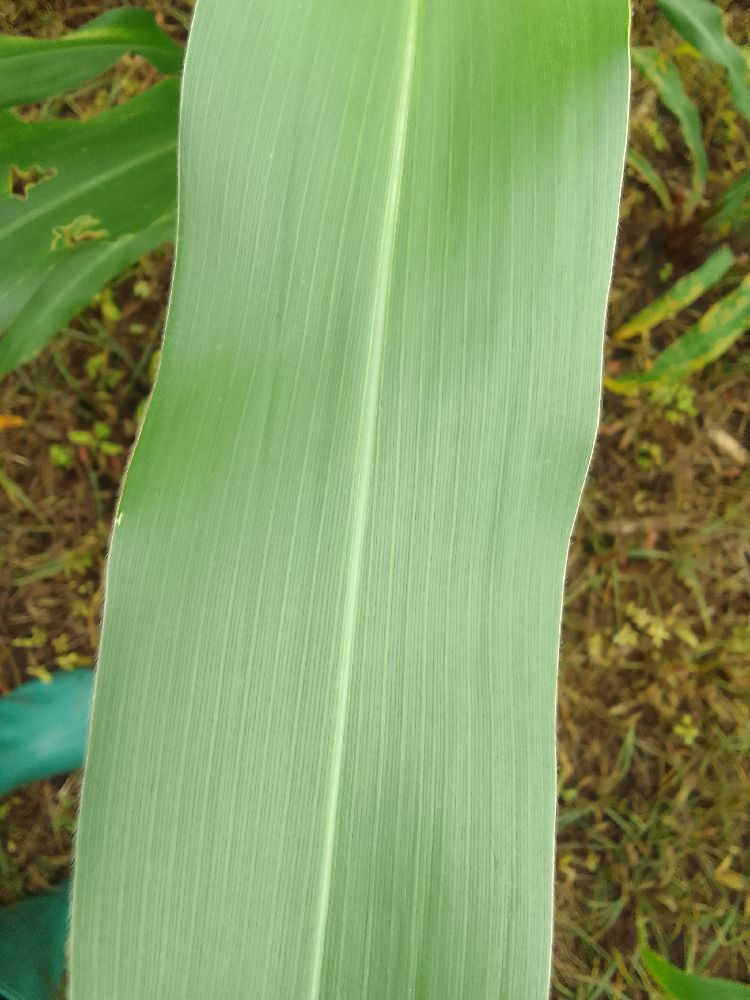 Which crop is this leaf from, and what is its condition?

maize, healthy
